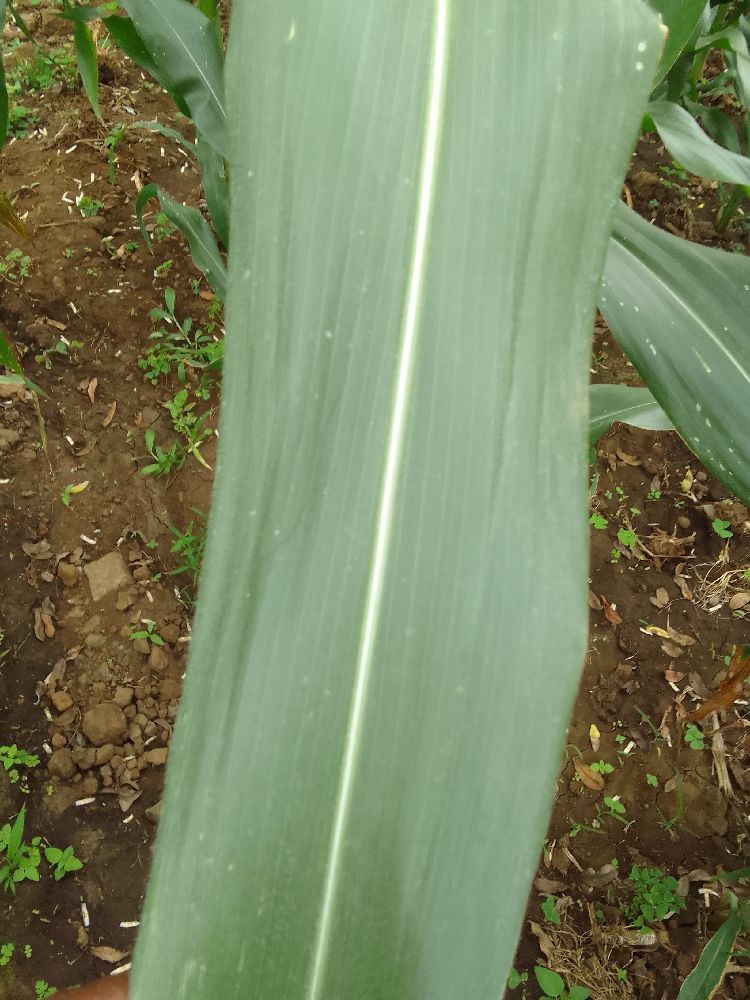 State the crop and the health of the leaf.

maize, healthy
